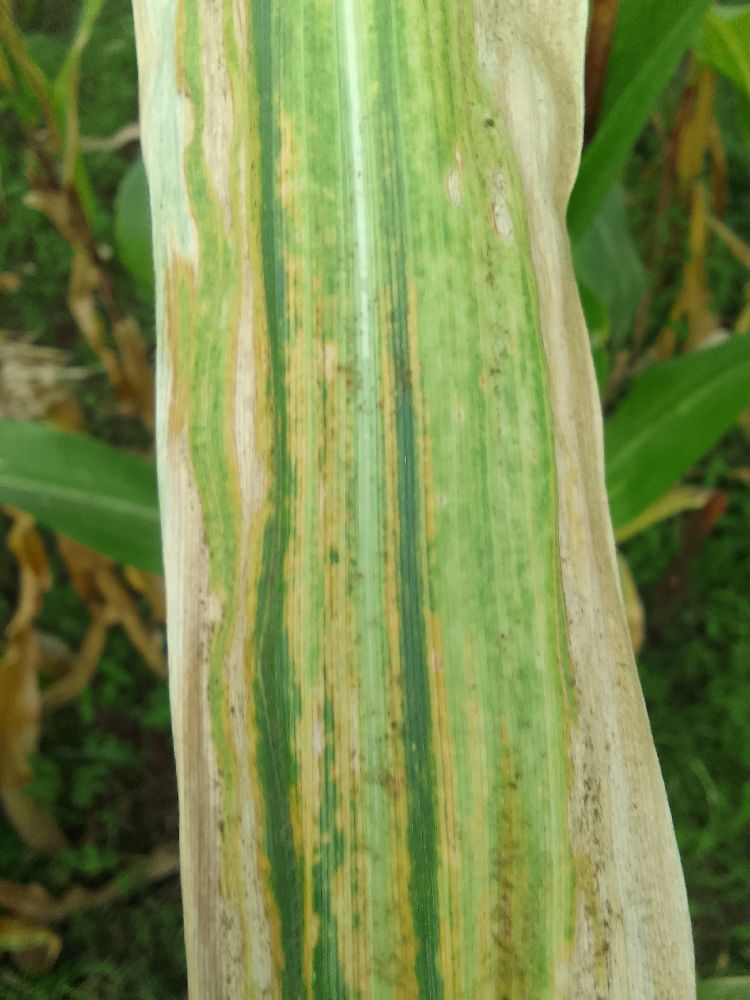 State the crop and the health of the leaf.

maize, maize lethal necrosis
